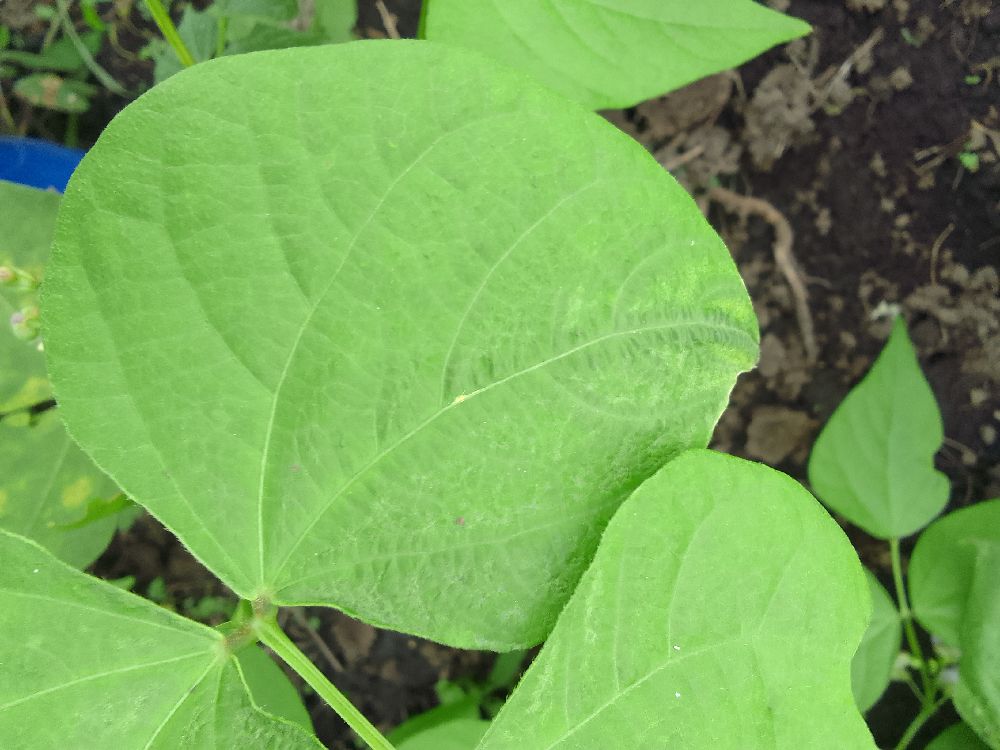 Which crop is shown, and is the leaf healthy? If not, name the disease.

common bean, healthy
